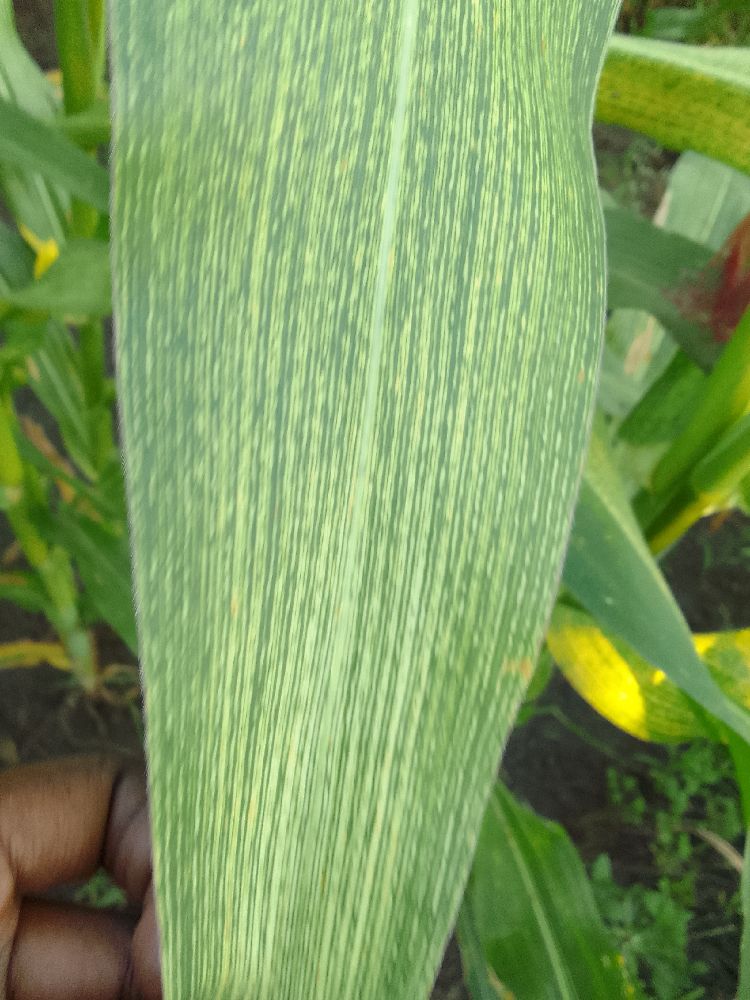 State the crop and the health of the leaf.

maize, maize streak virus
